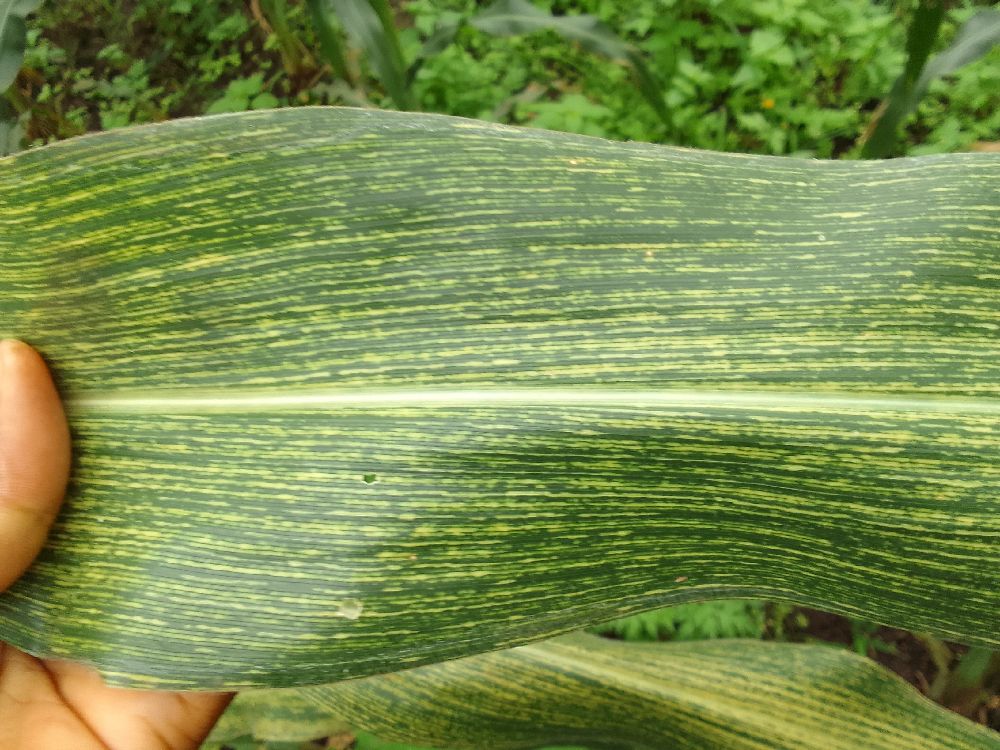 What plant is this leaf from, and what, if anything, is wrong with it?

maize, maize streak virus
